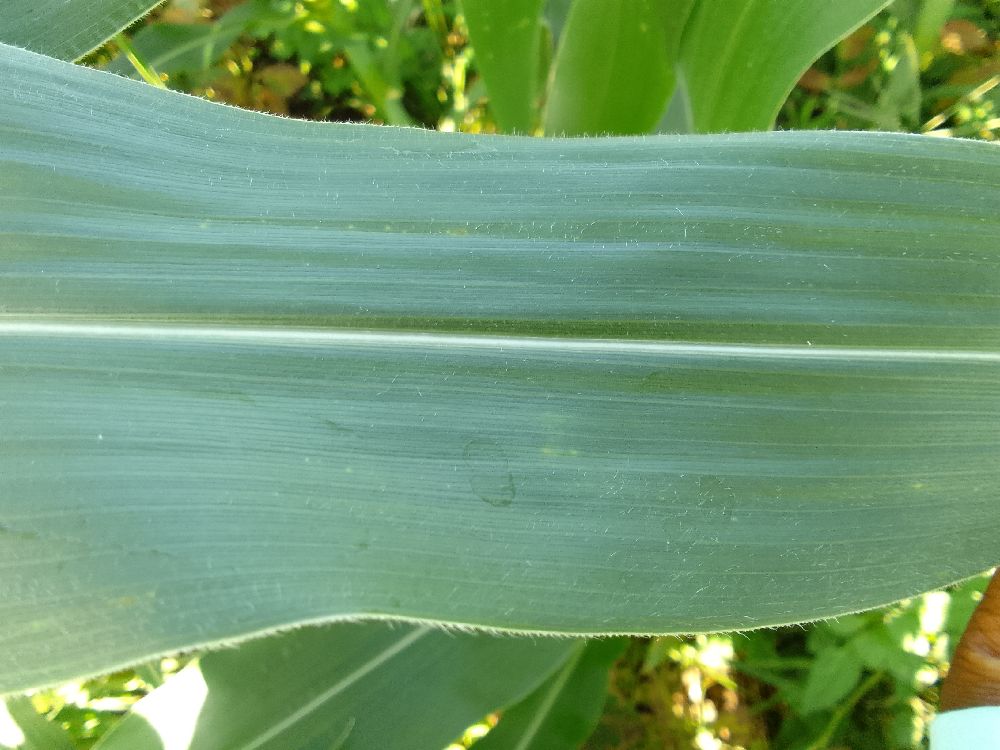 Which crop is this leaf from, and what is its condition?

maize, healthy
